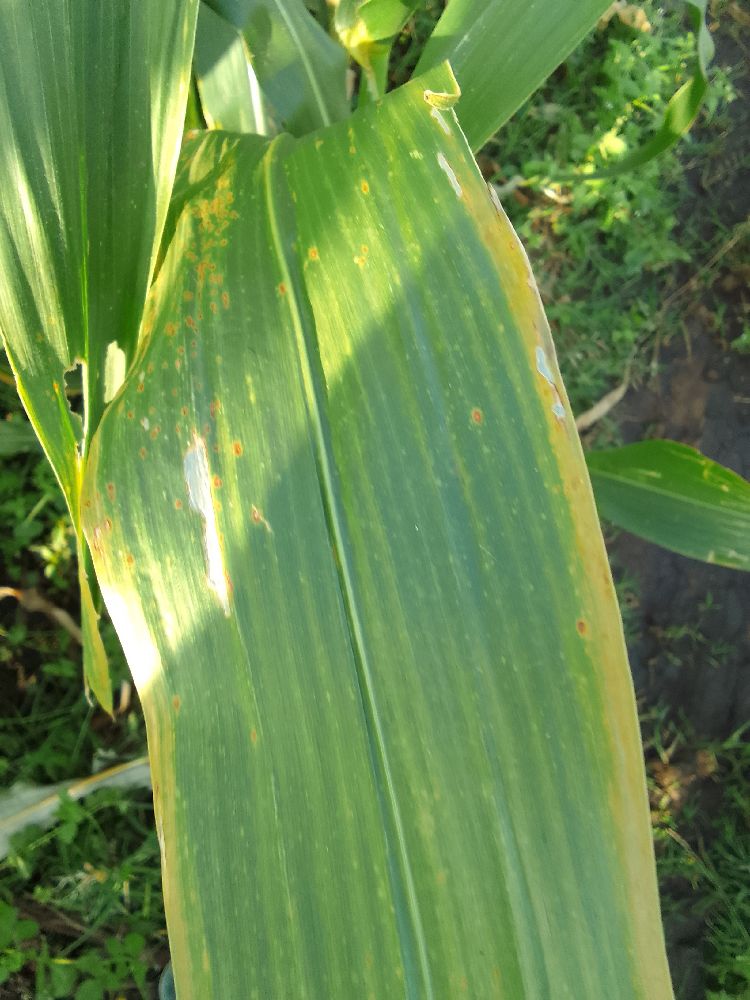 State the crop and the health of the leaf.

maize, maize lethal necrosis
